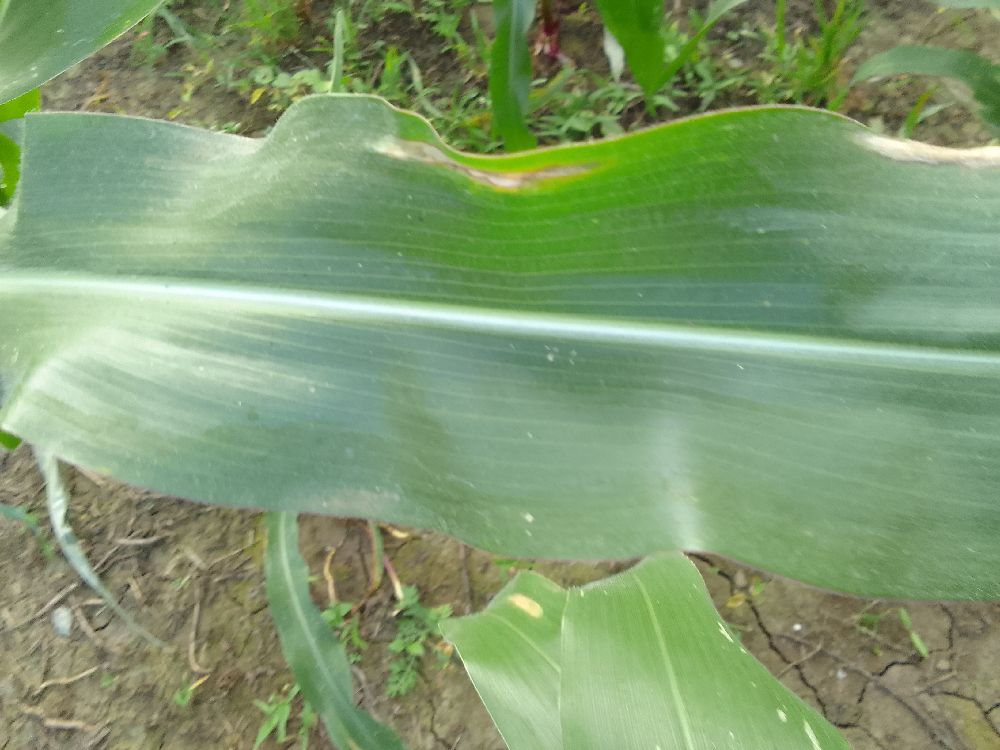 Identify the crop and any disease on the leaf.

maize, healthy
